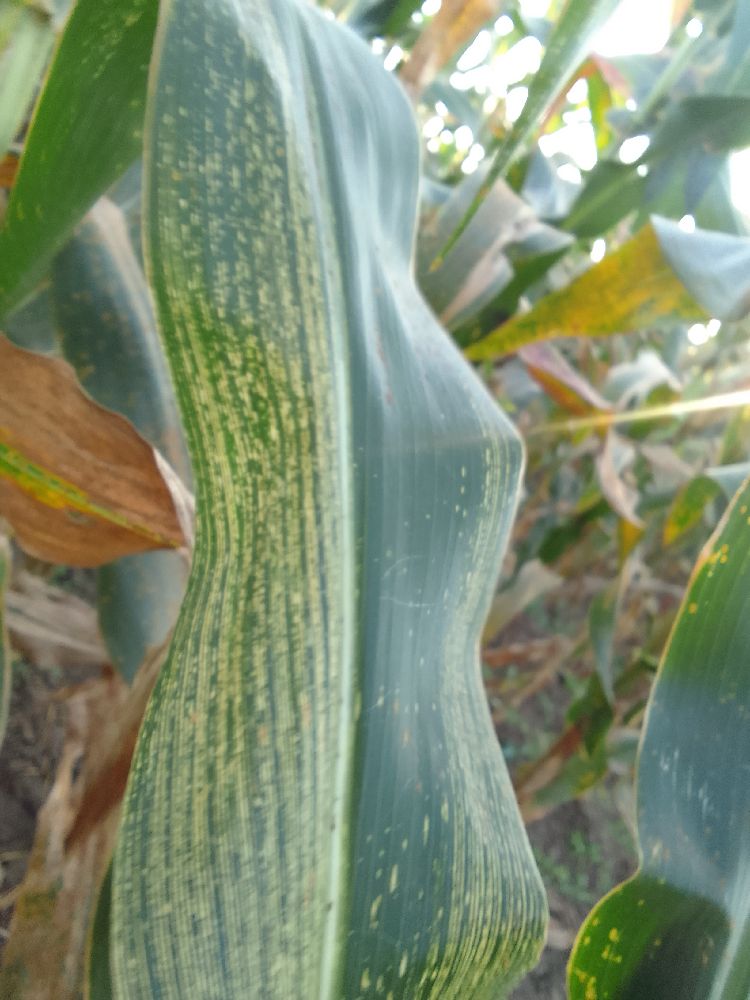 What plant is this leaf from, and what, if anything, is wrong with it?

maize, maize streak virus
